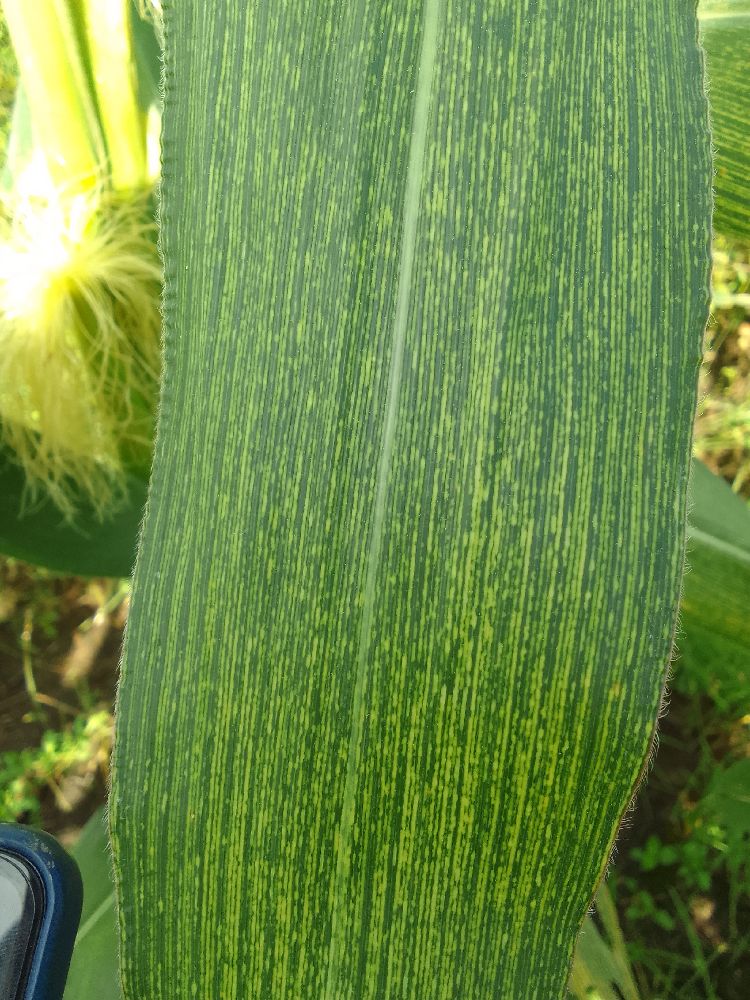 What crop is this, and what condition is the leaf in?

maize, maize streak virus
